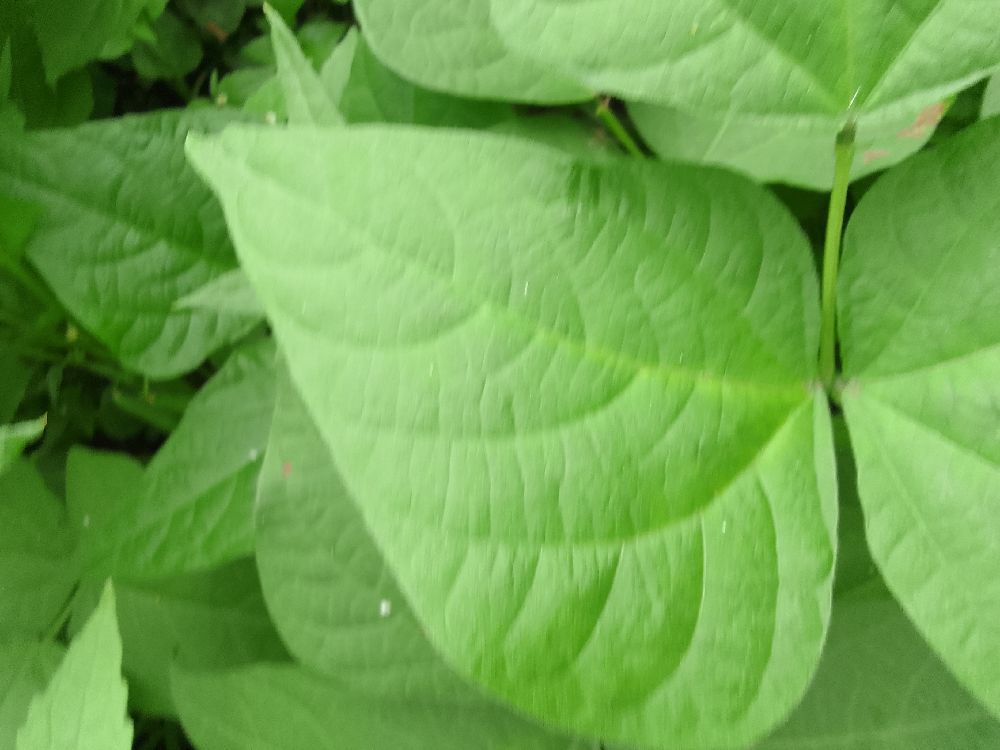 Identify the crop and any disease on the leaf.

common bean, healthy
